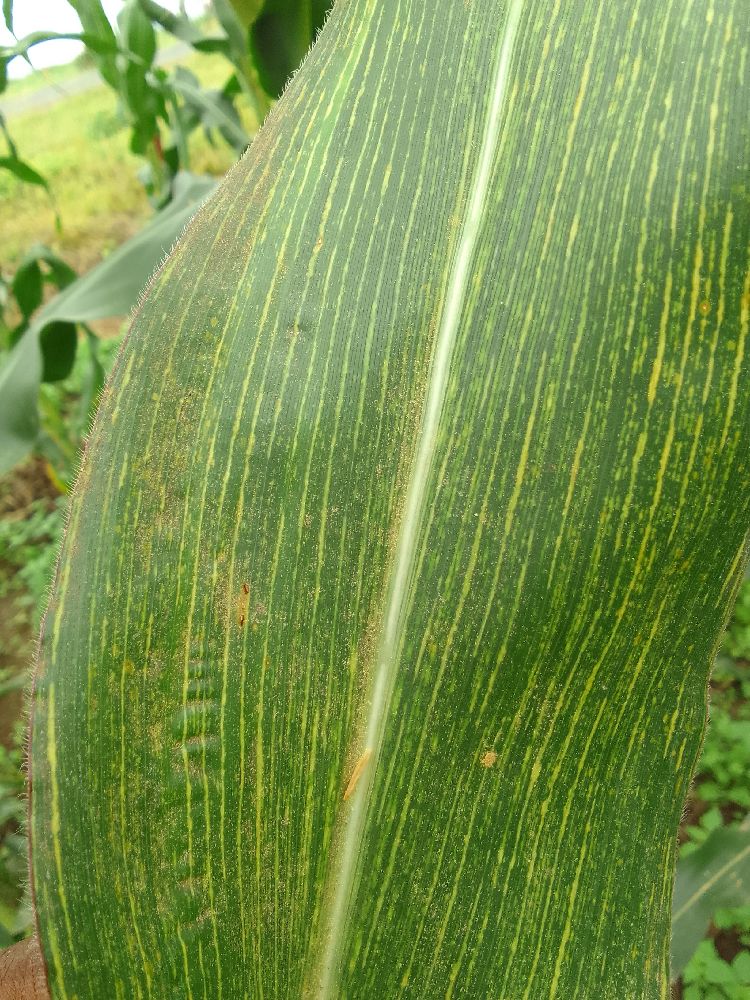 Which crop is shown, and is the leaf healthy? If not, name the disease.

maize, maize streak virus
